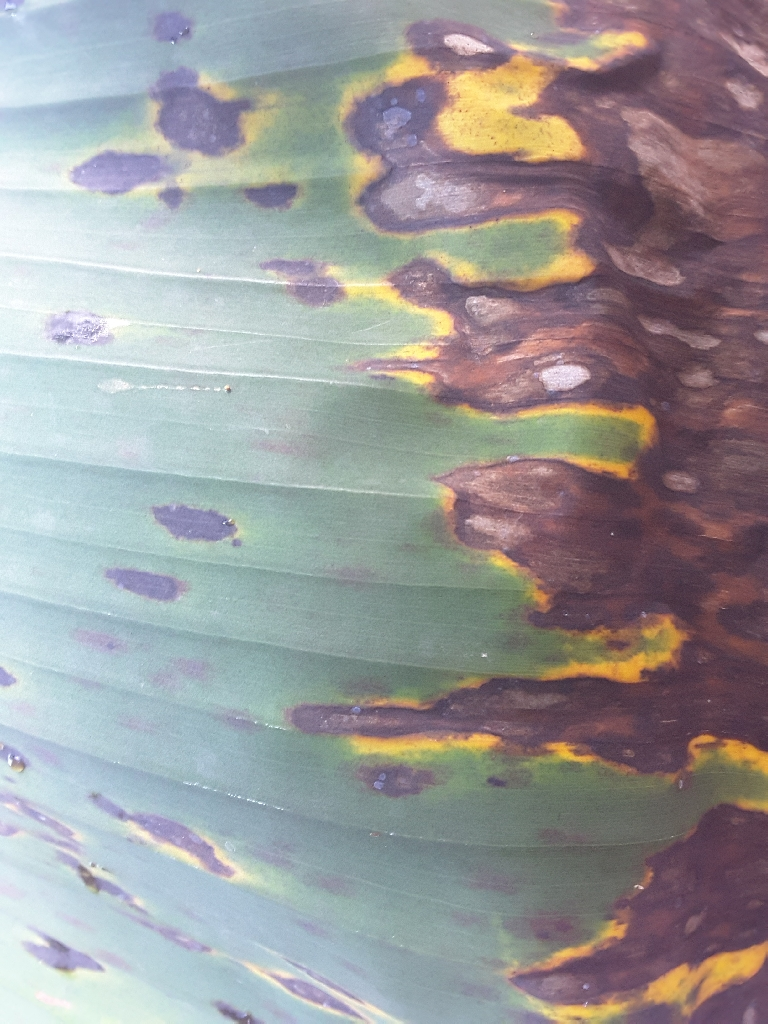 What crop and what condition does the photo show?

banana, black sigatoka
